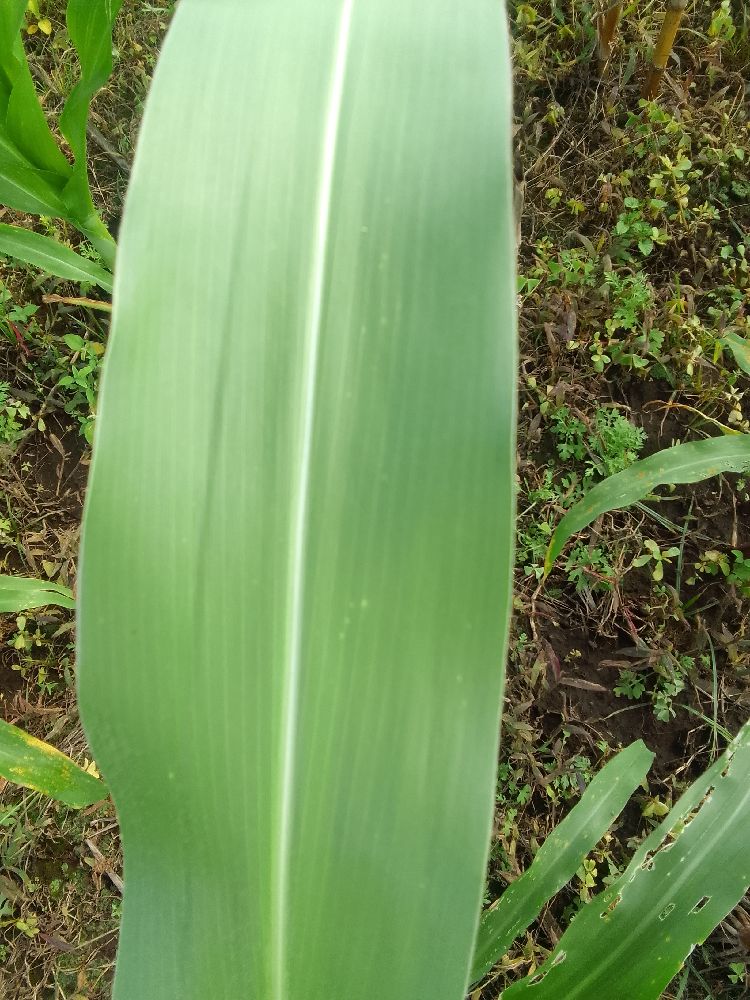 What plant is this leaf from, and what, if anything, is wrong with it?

maize, healthy
